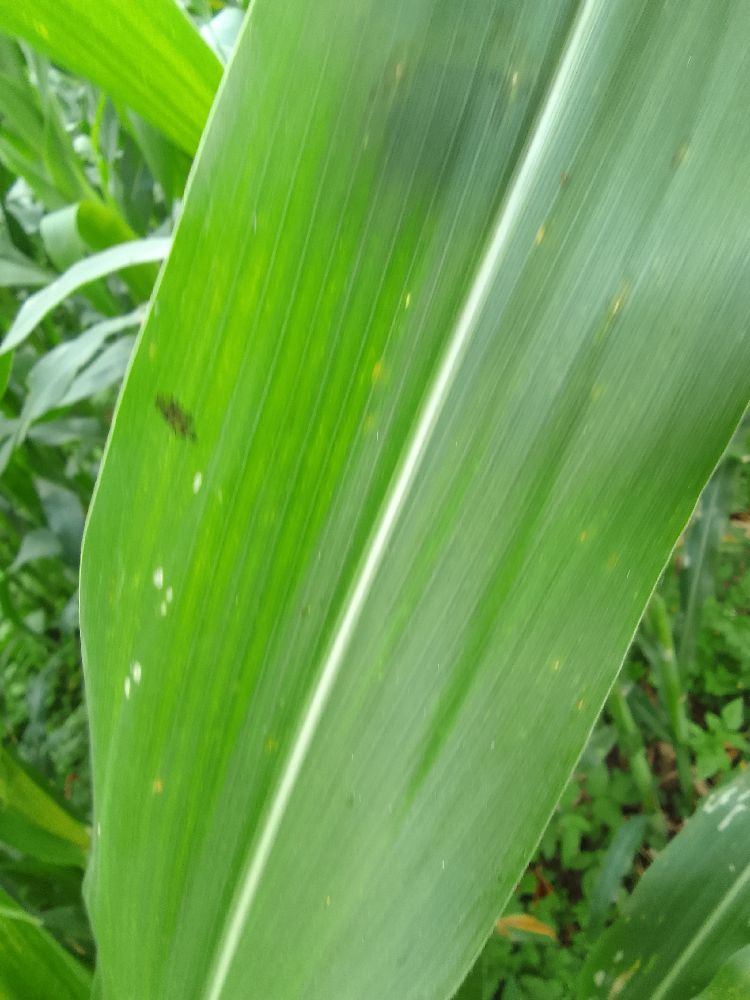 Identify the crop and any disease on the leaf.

maize, healthy
